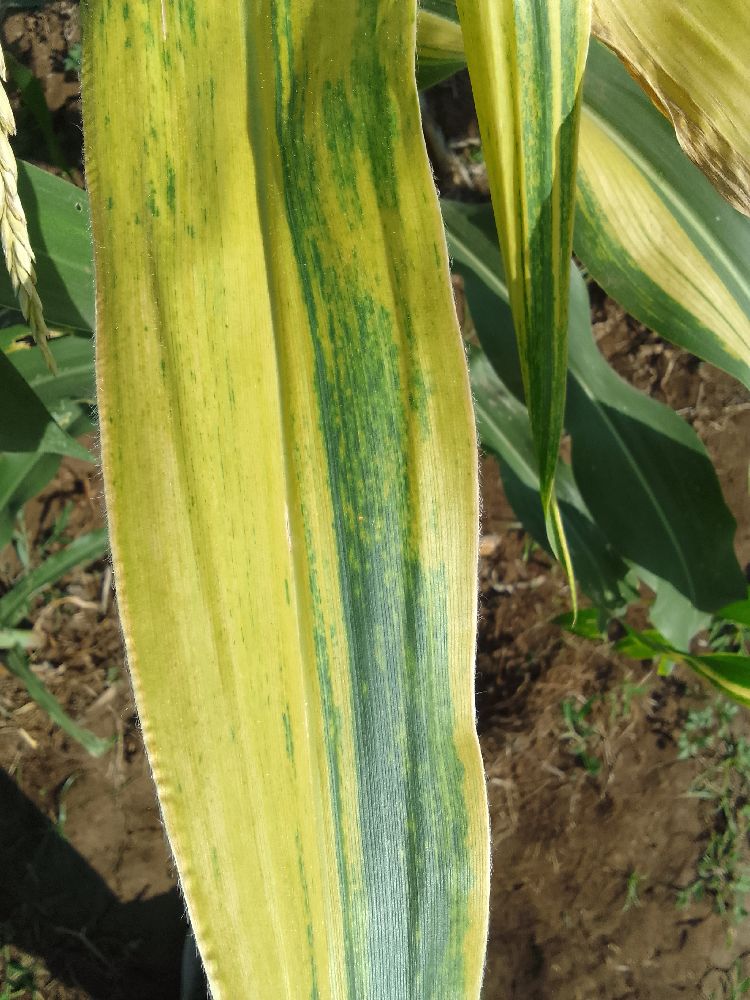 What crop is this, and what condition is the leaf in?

maize, maize lethal necrosis
